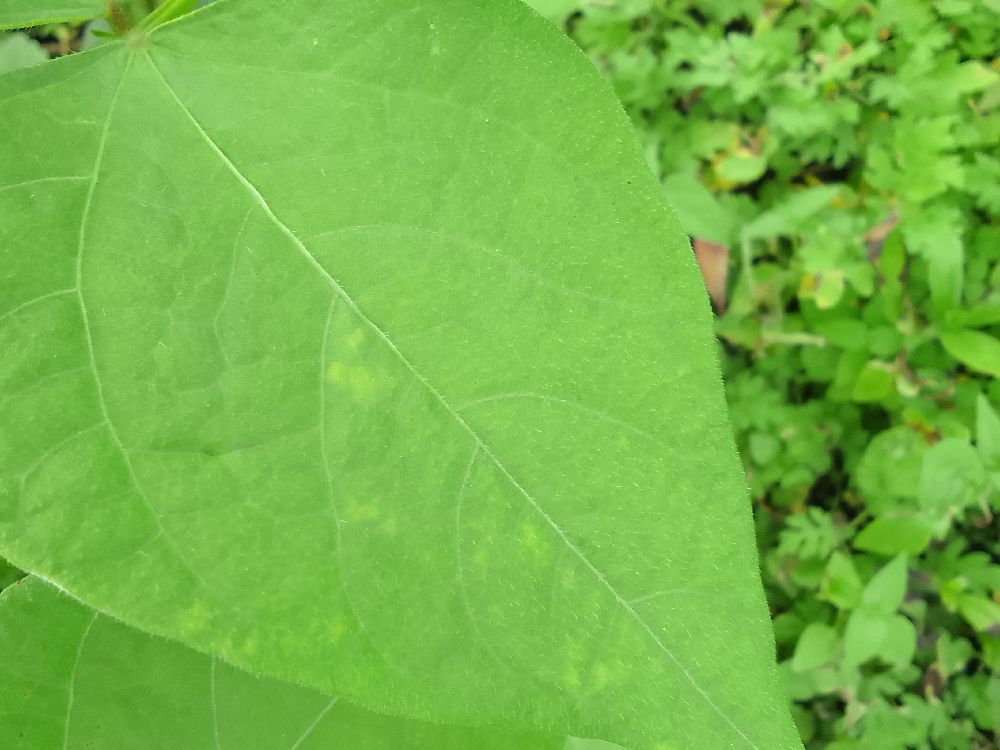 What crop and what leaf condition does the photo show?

common bean, healthy
